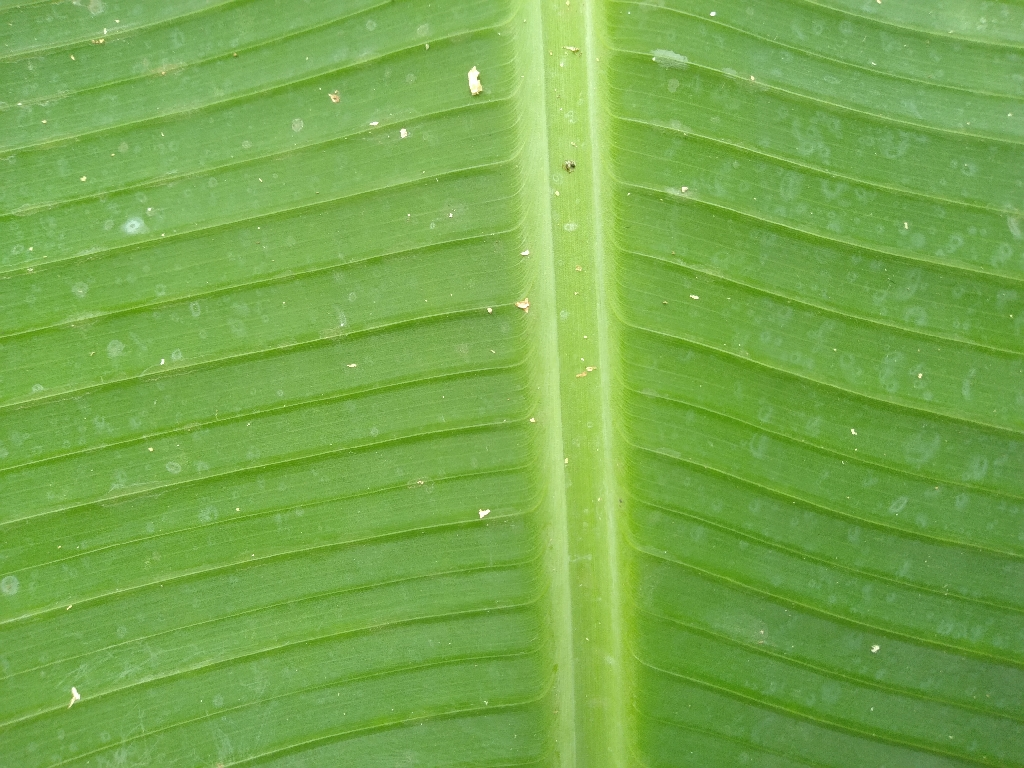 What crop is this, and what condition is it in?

banana, healthy
